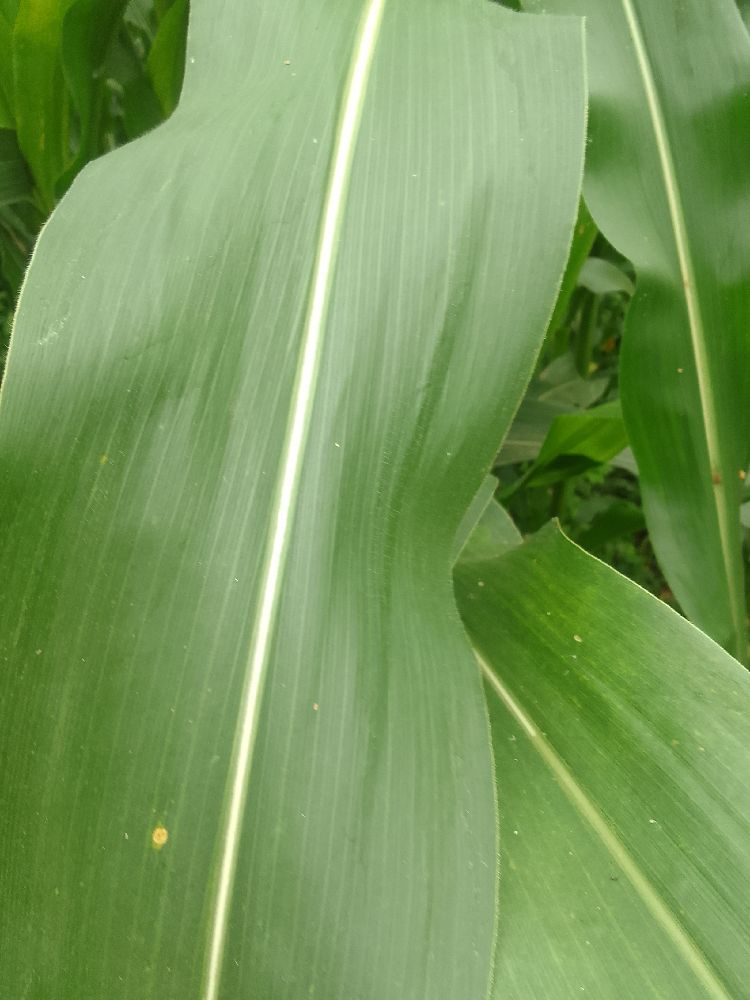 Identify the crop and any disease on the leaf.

maize, healthy
